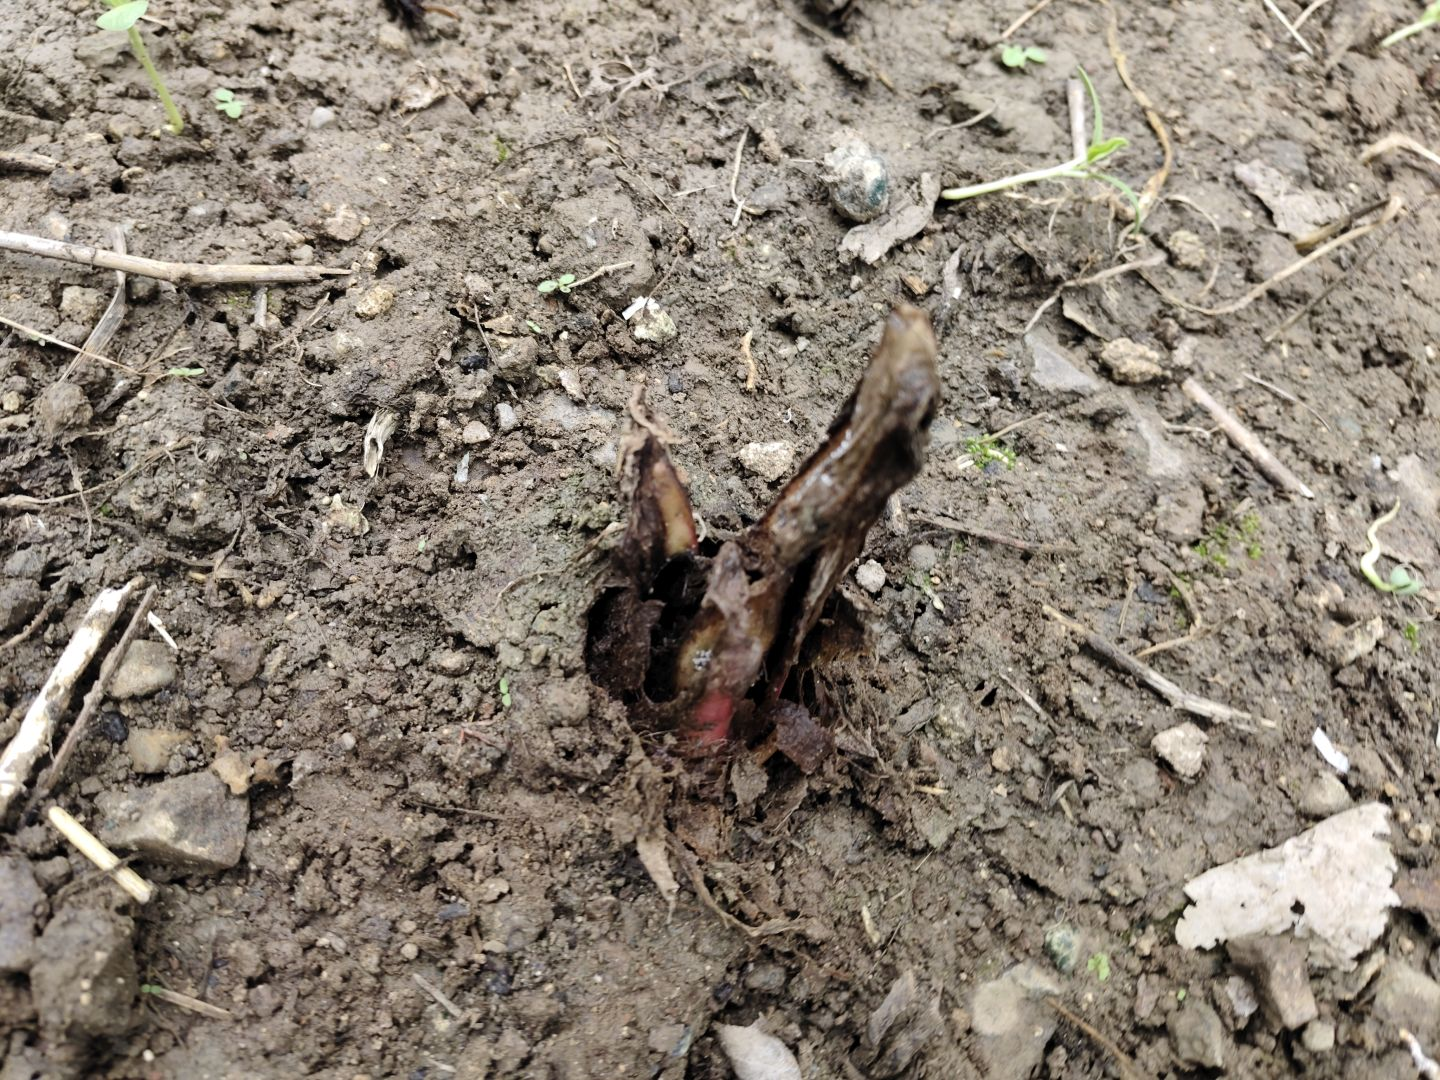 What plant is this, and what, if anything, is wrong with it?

taro, root rot
